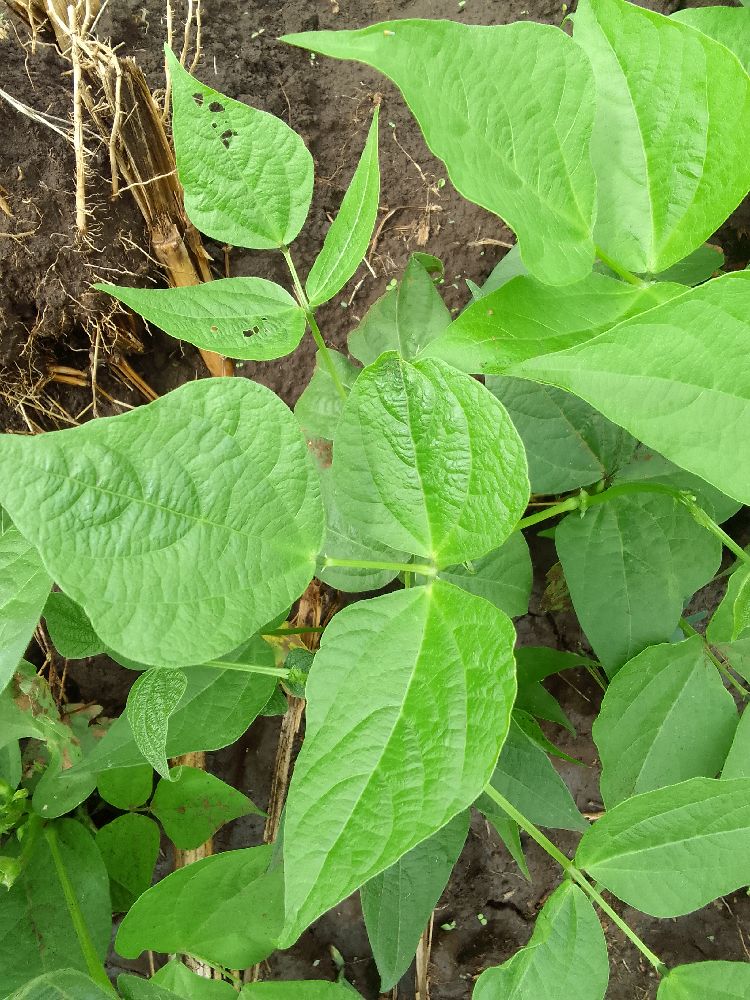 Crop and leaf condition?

common bean, healthy
